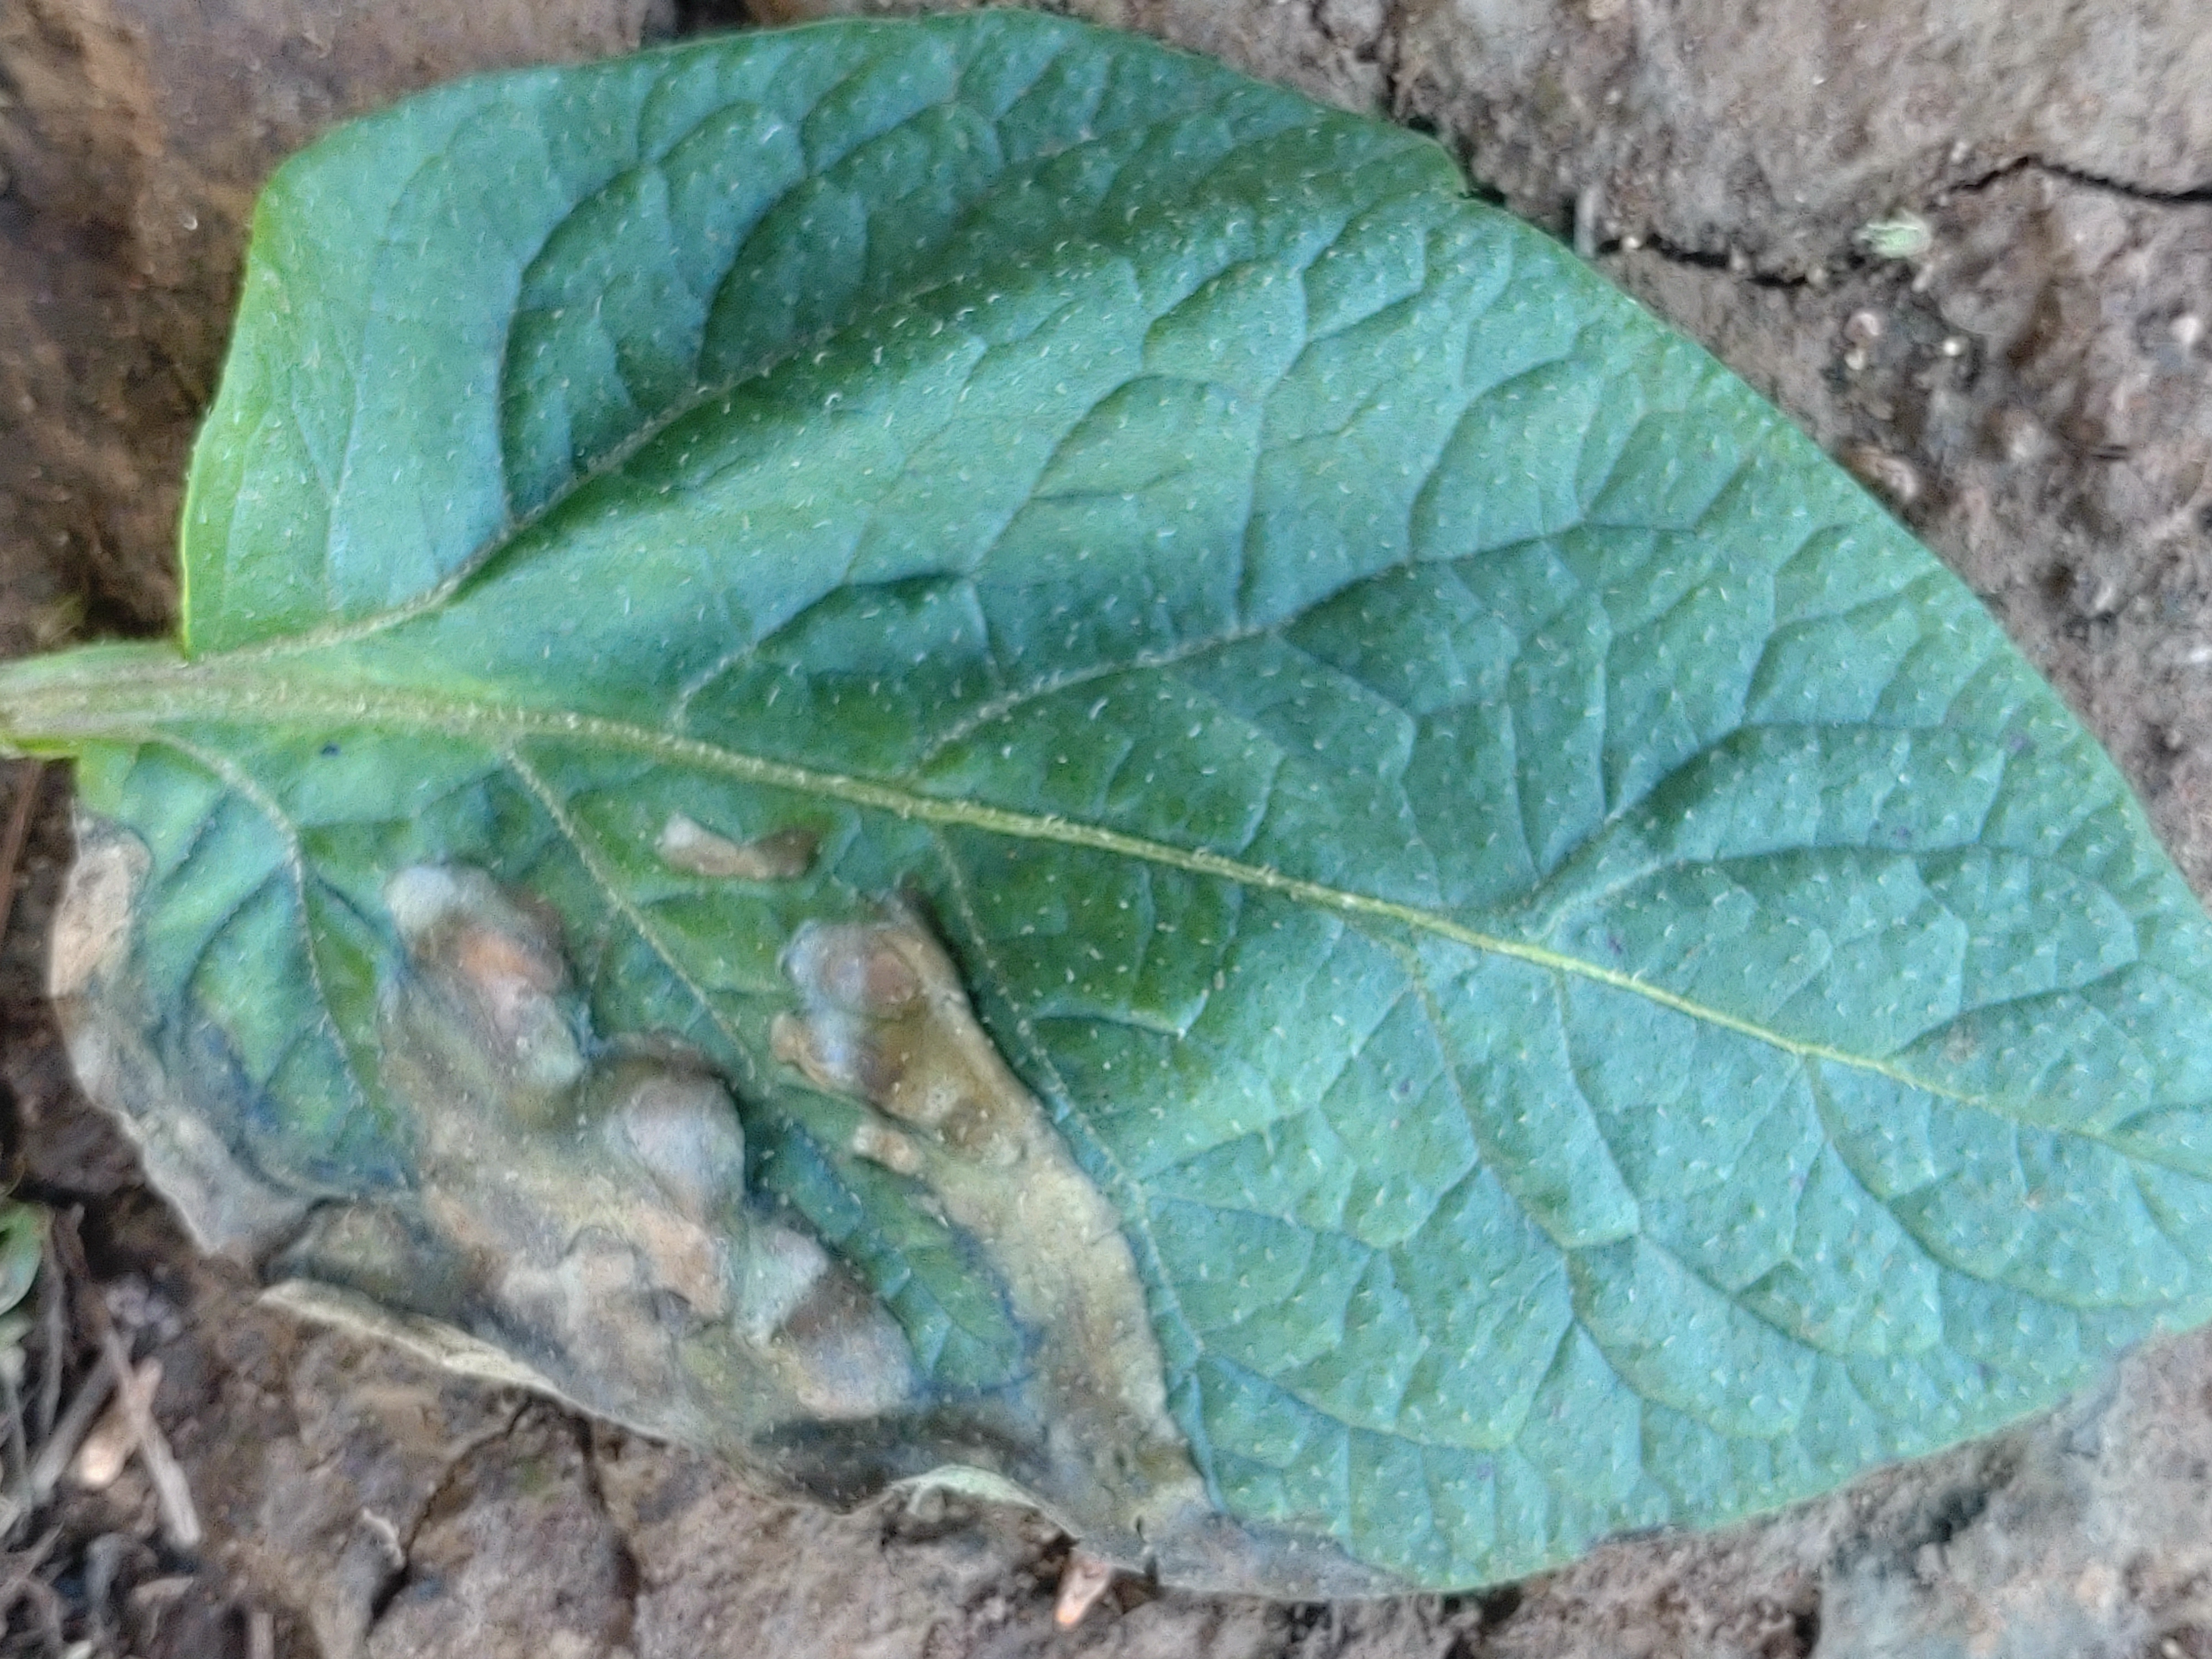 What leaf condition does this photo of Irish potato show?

early blight
